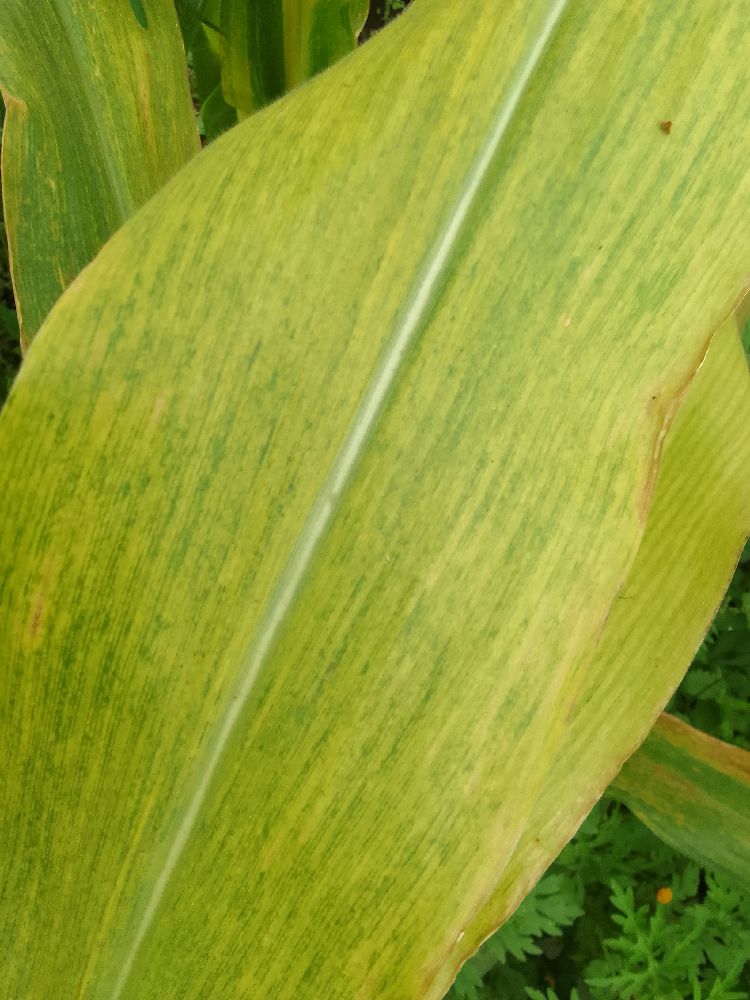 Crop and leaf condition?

maize, maize lethal necrosis
